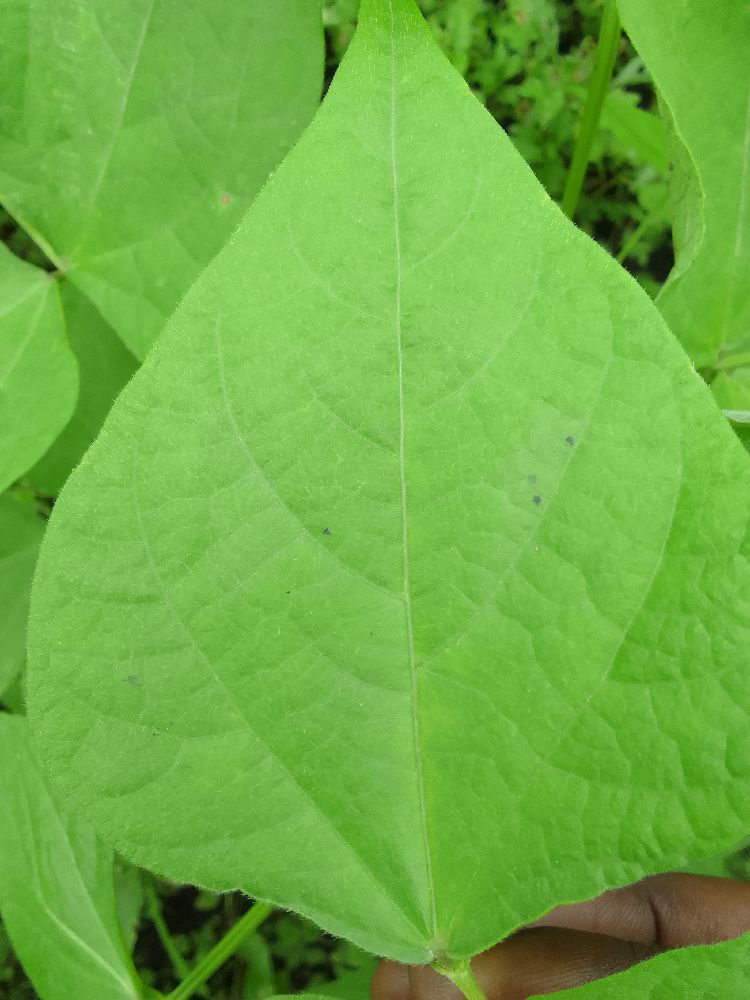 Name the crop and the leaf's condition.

common bean, healthy
